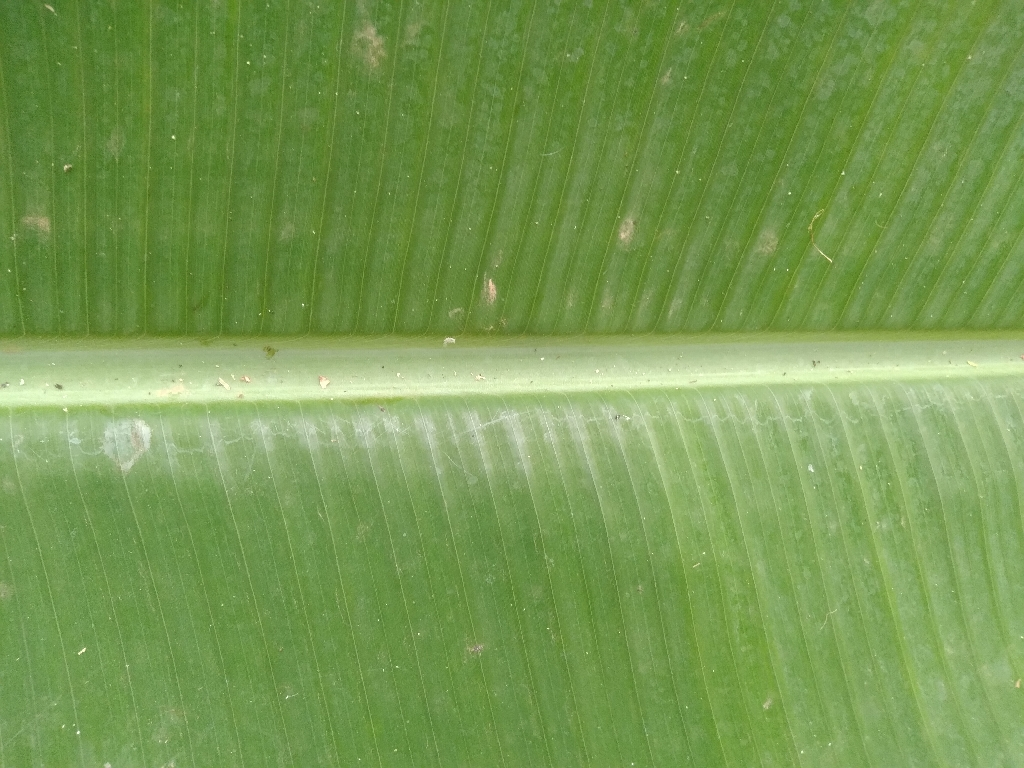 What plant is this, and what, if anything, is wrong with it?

banana, healthy
